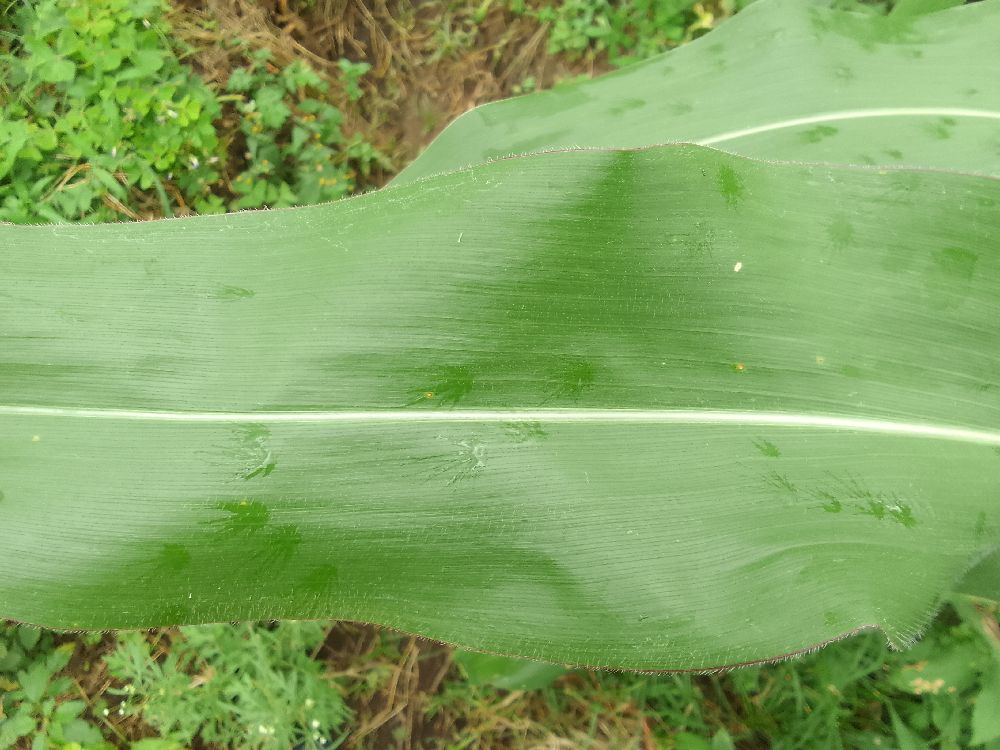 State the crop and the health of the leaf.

maize, healthy
